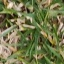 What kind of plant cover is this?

grass
